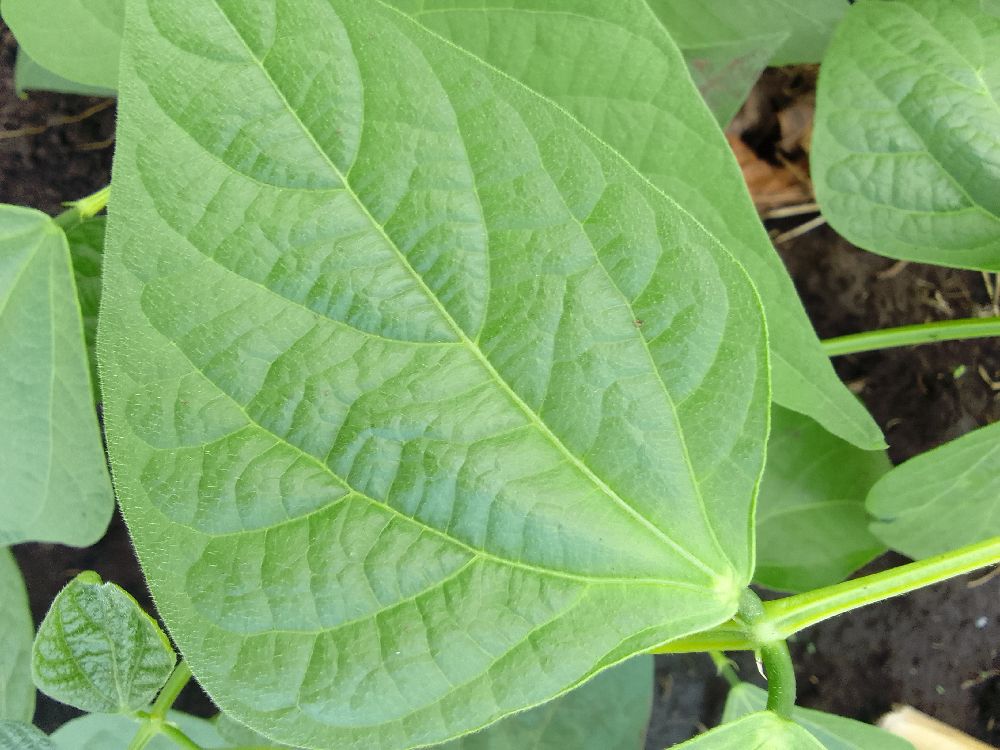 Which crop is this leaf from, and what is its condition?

common bean, healthy
